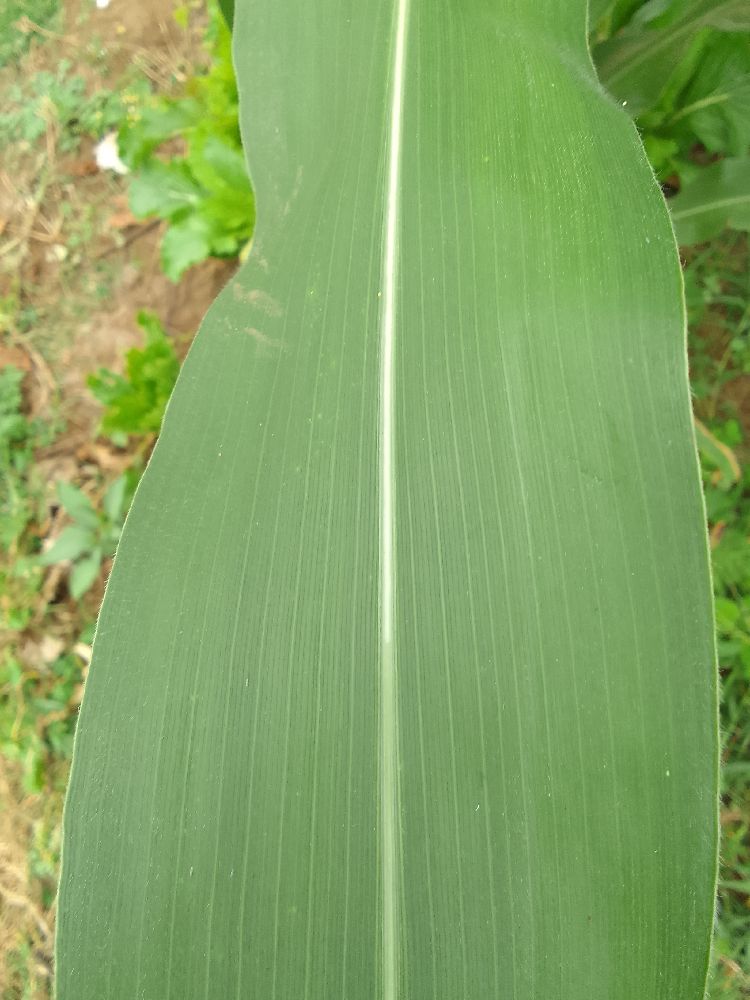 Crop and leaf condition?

maize, healthy
